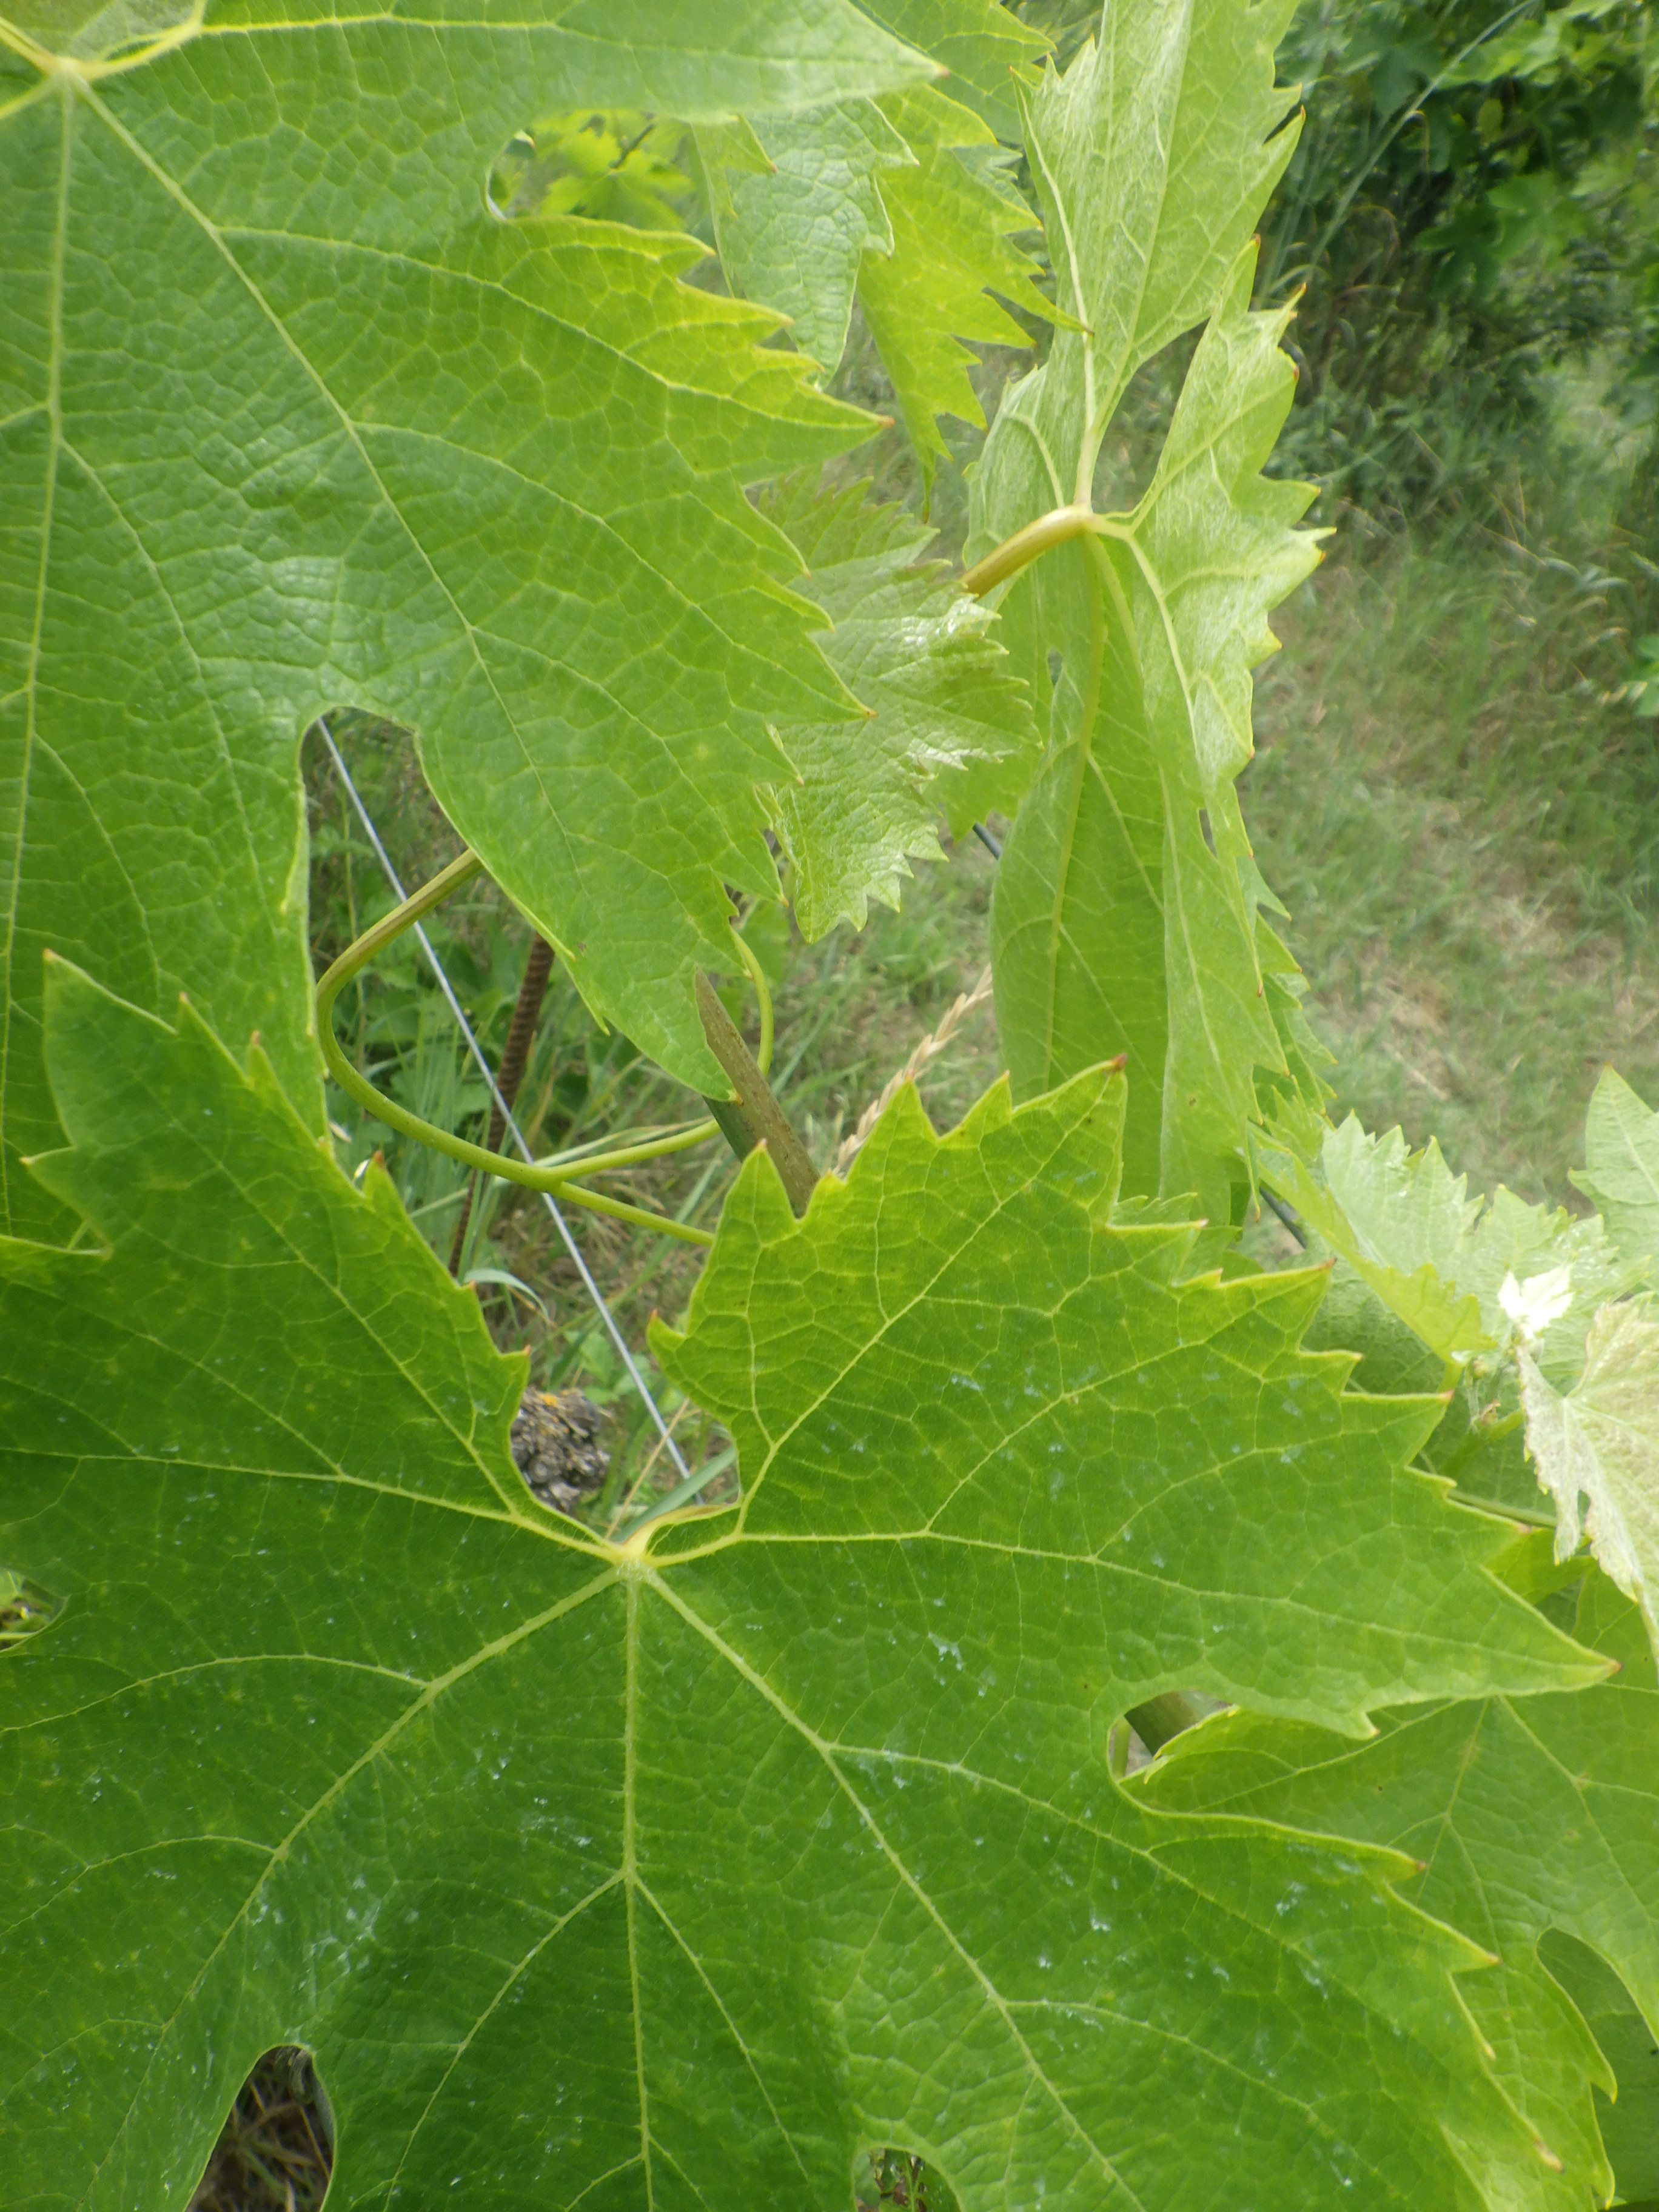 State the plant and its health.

grapevine, healthy
